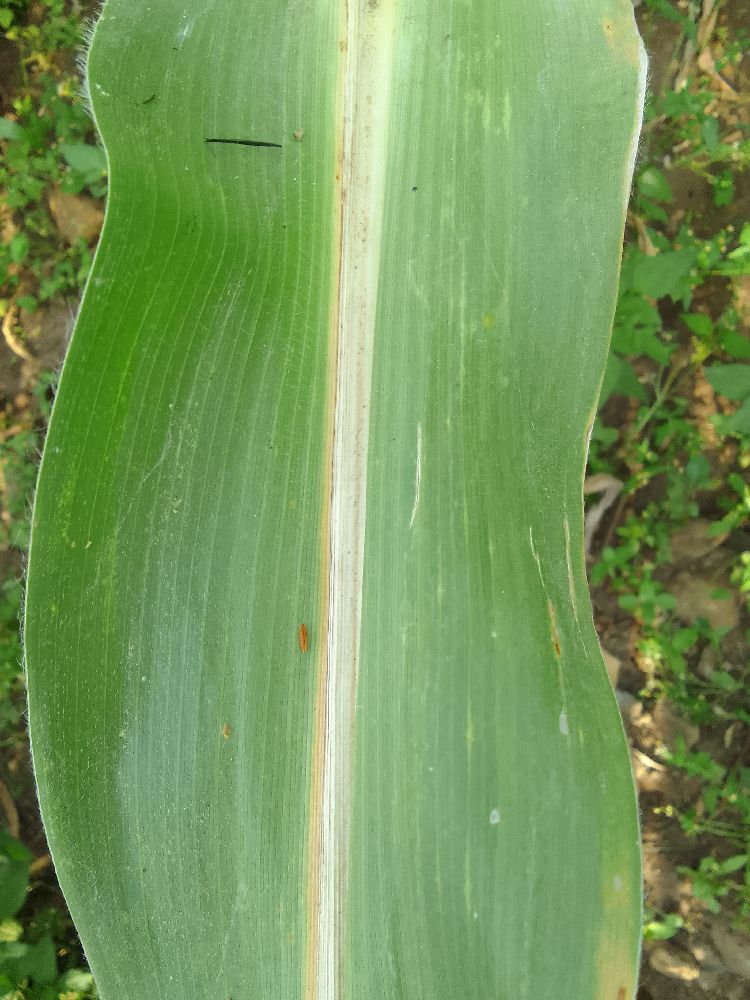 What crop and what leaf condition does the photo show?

maize, maize lethal necrosis
